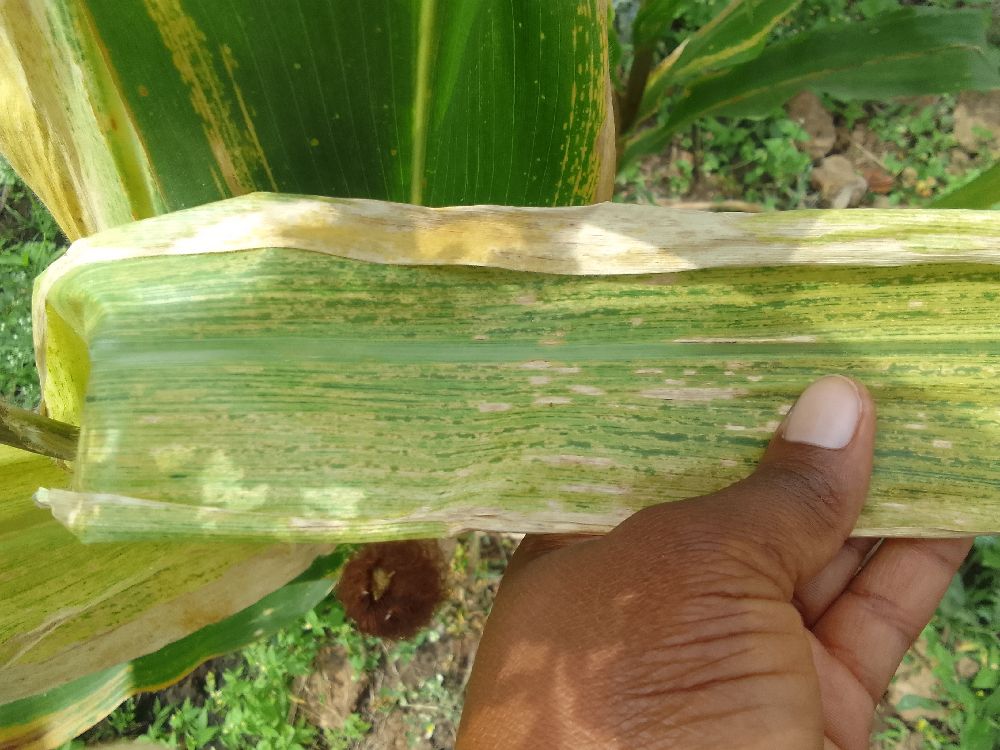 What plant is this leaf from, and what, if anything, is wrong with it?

maize, maize lethal necrosis
